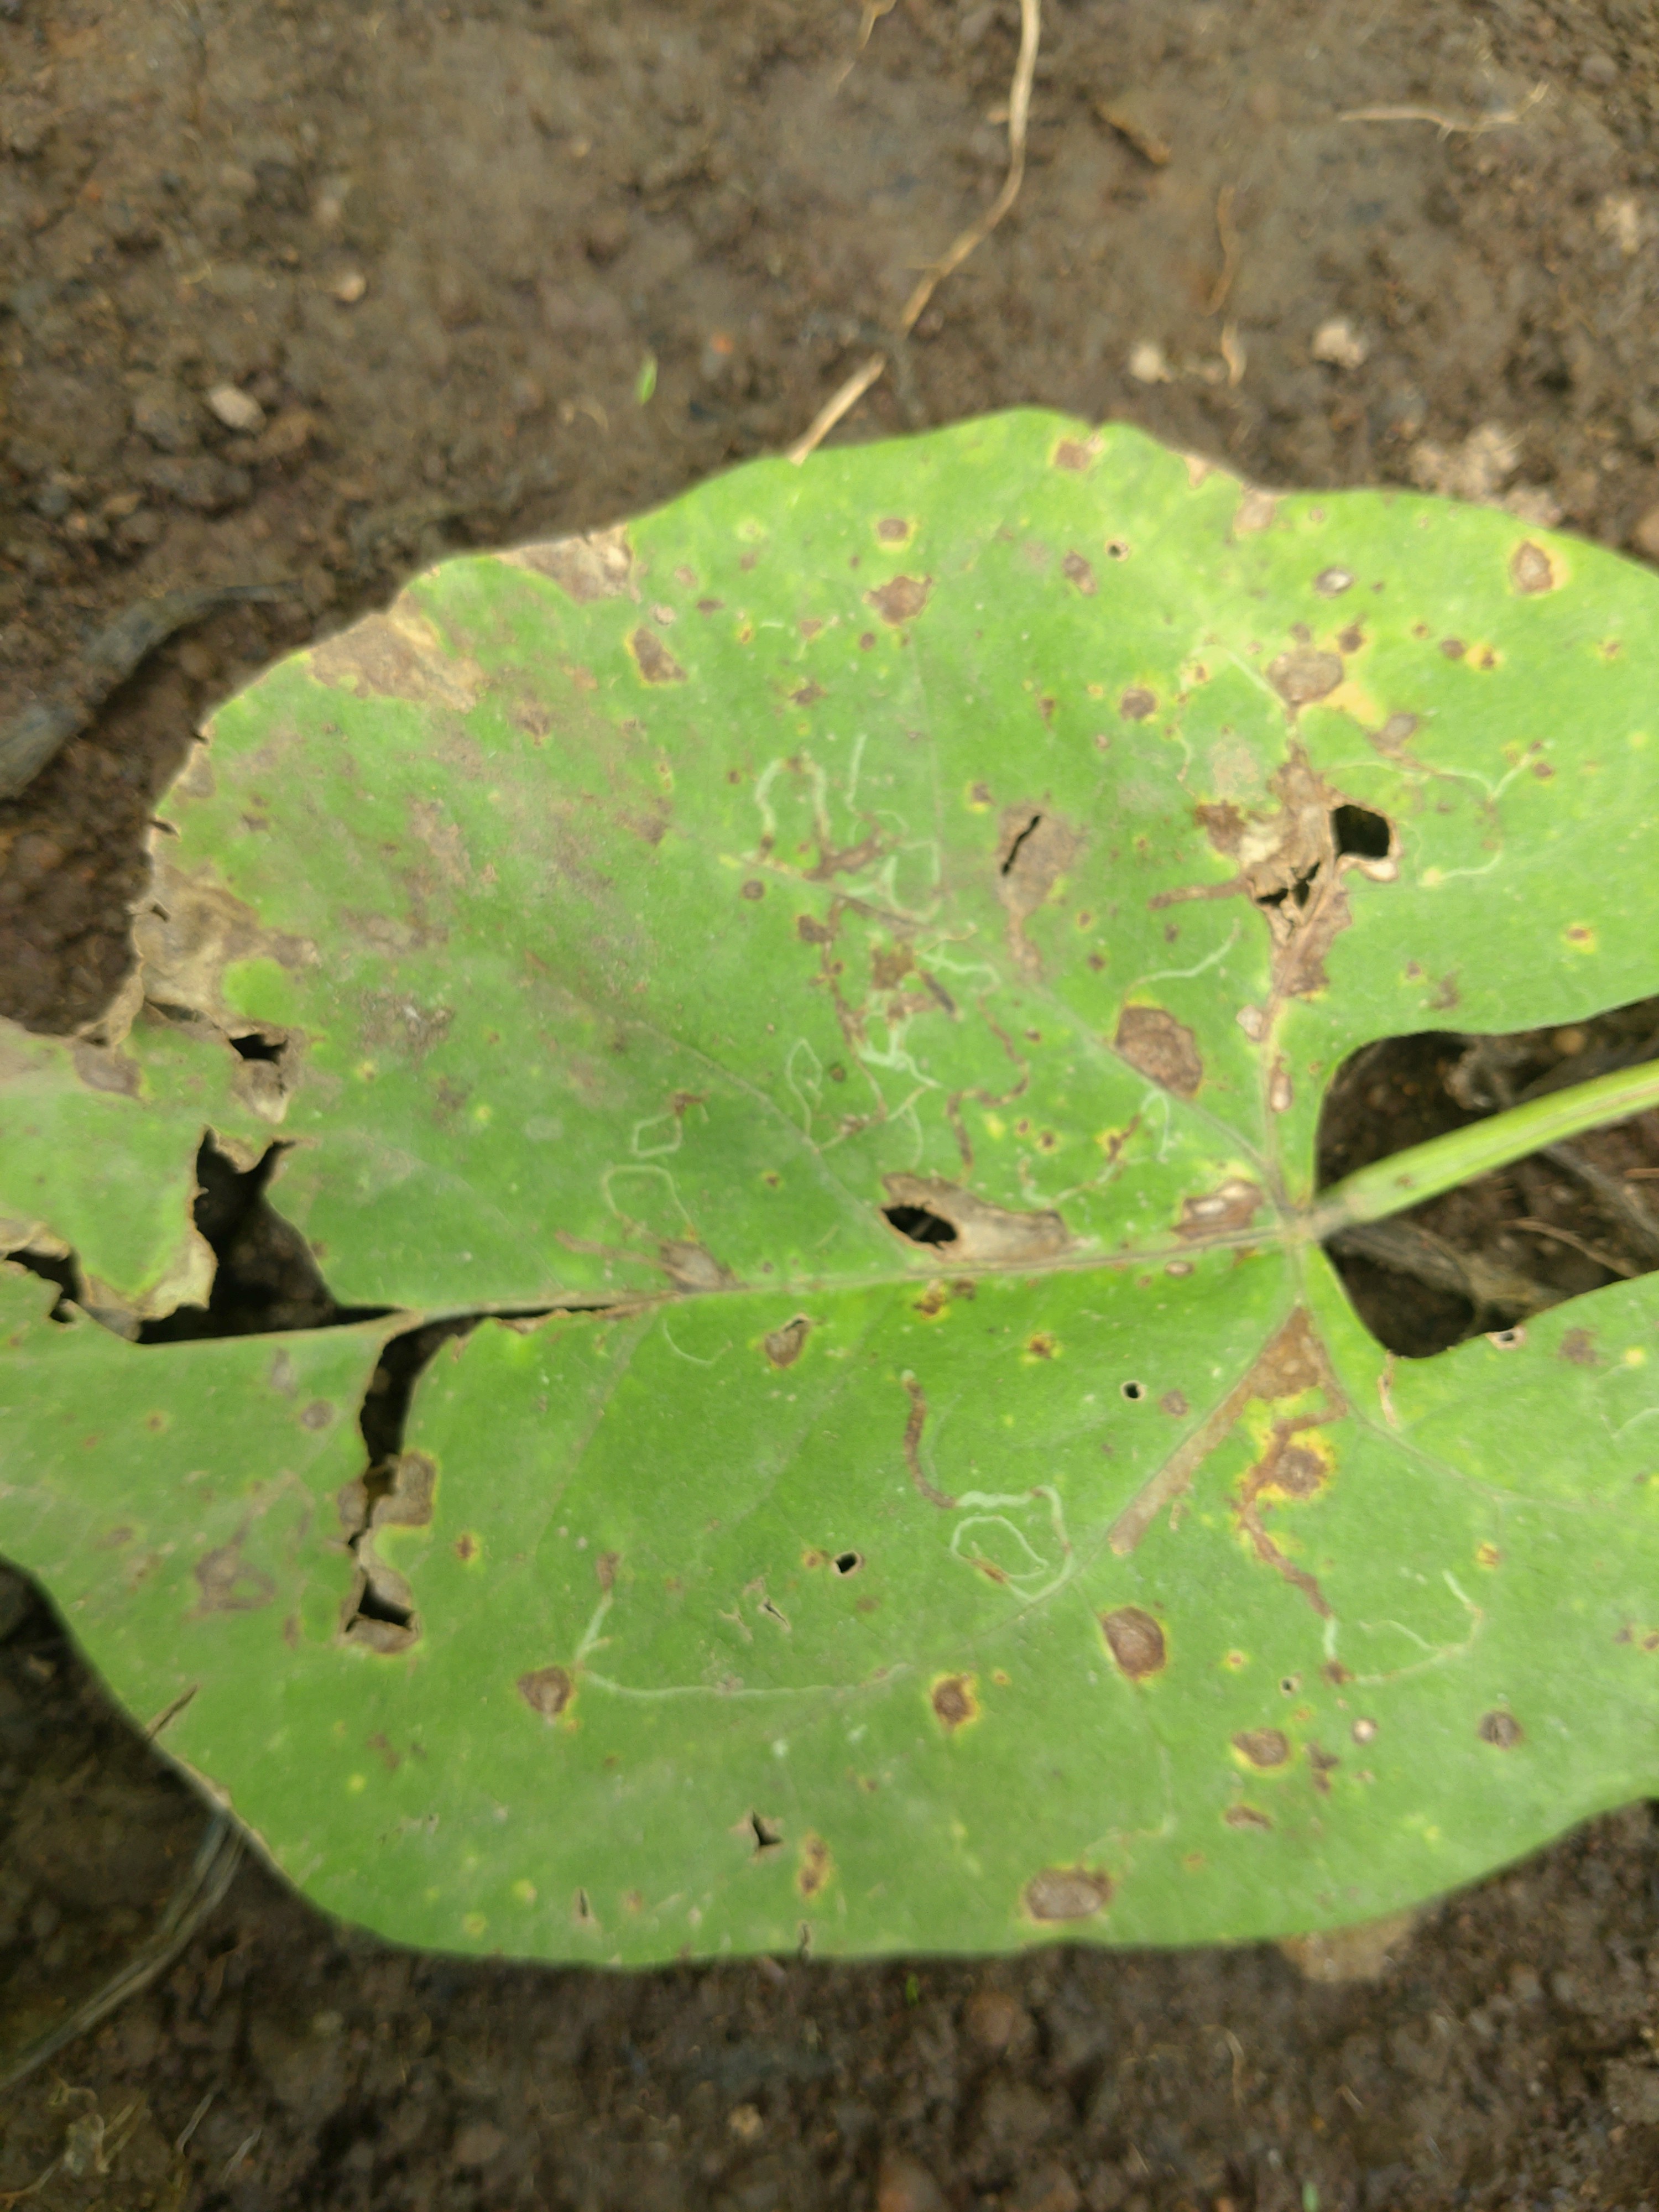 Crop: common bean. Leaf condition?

rust
